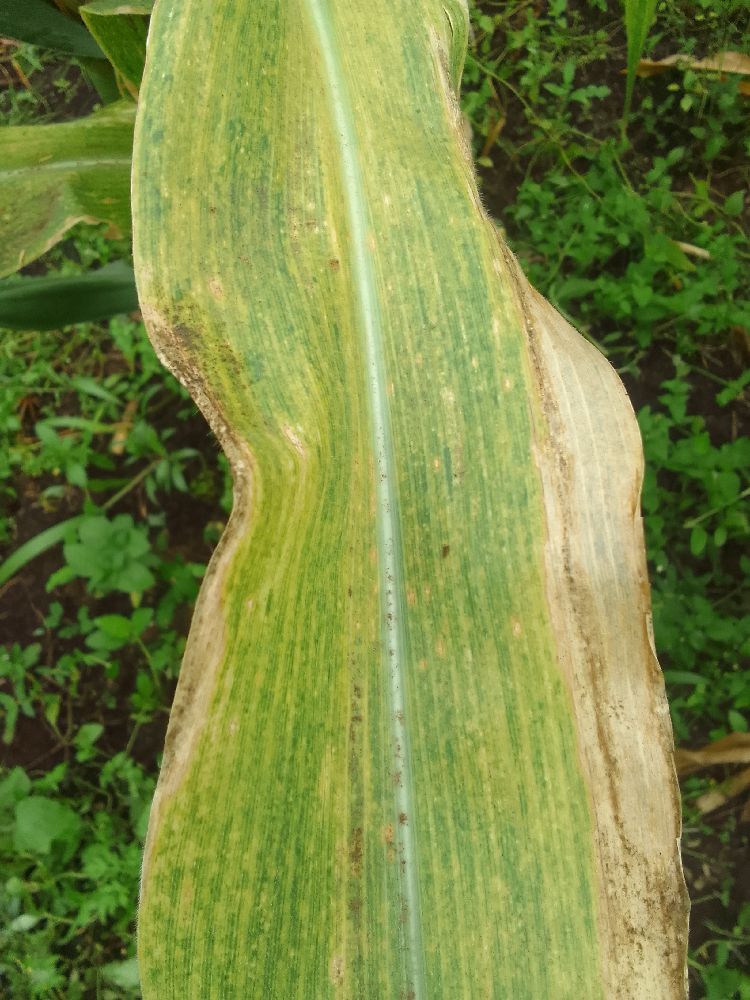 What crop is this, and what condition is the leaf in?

maize, maize lethal necrosis
